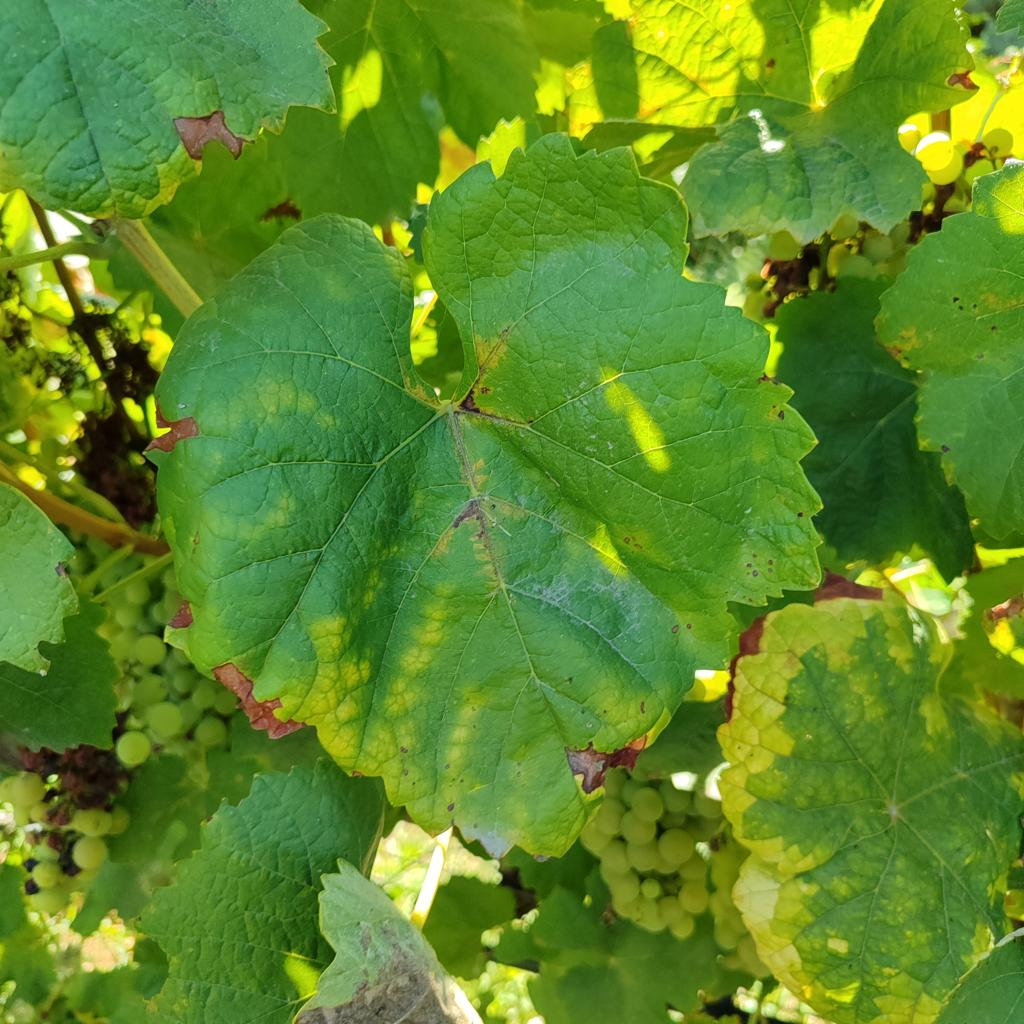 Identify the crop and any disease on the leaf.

grapevine, downy mildew
